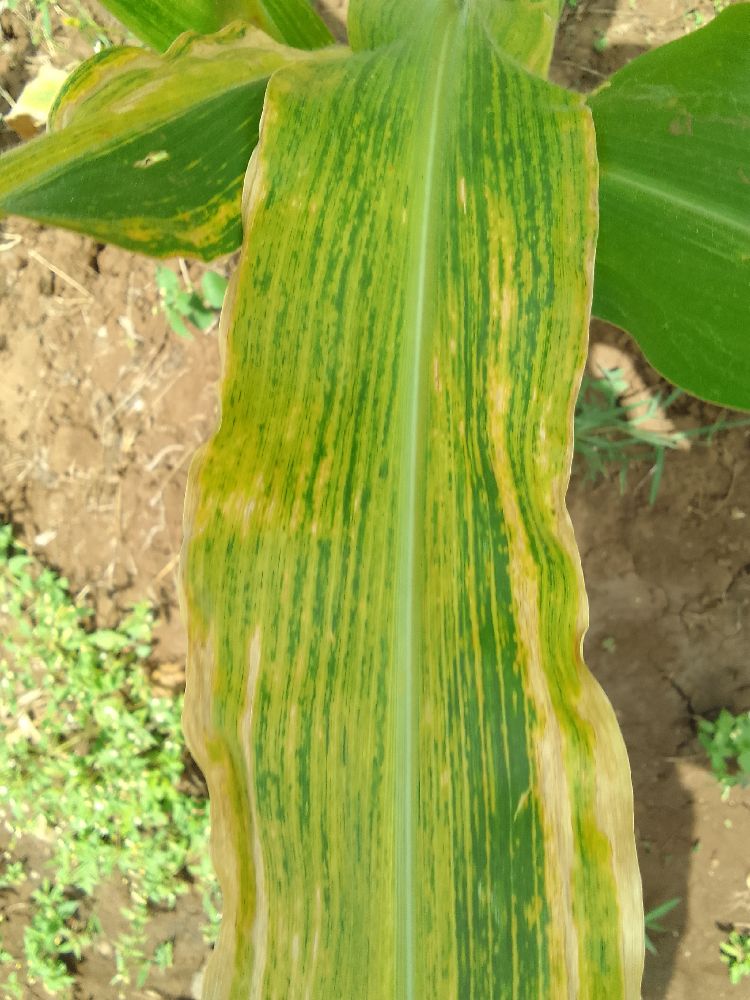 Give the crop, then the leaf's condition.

maize, maize lethal necrosis
